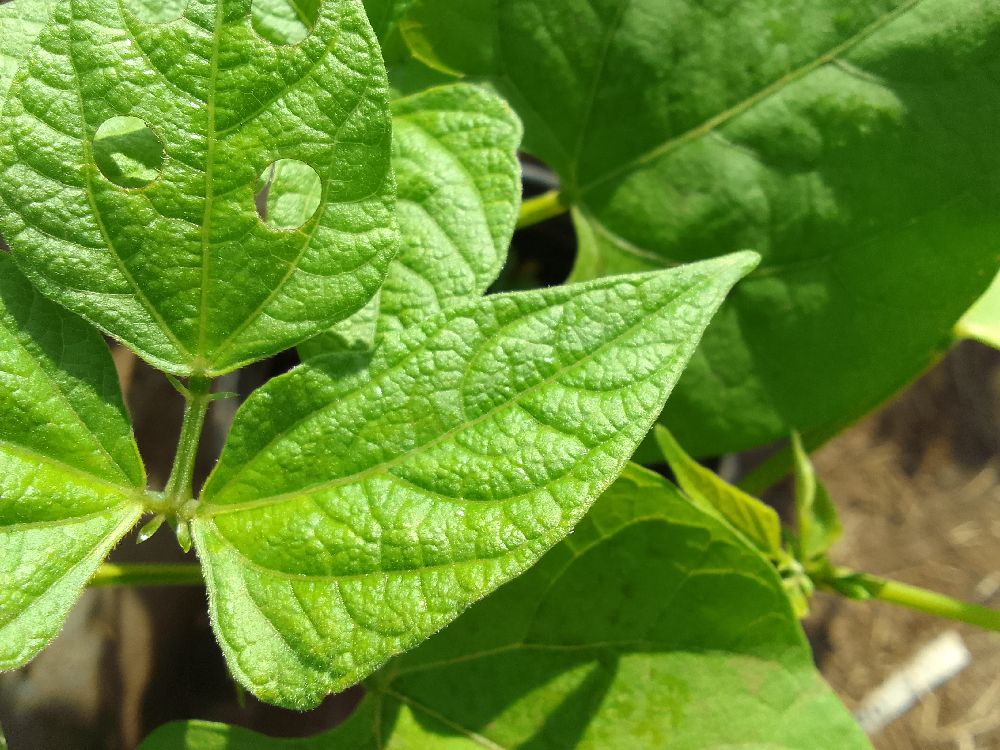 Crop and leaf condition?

common bean, healthy
